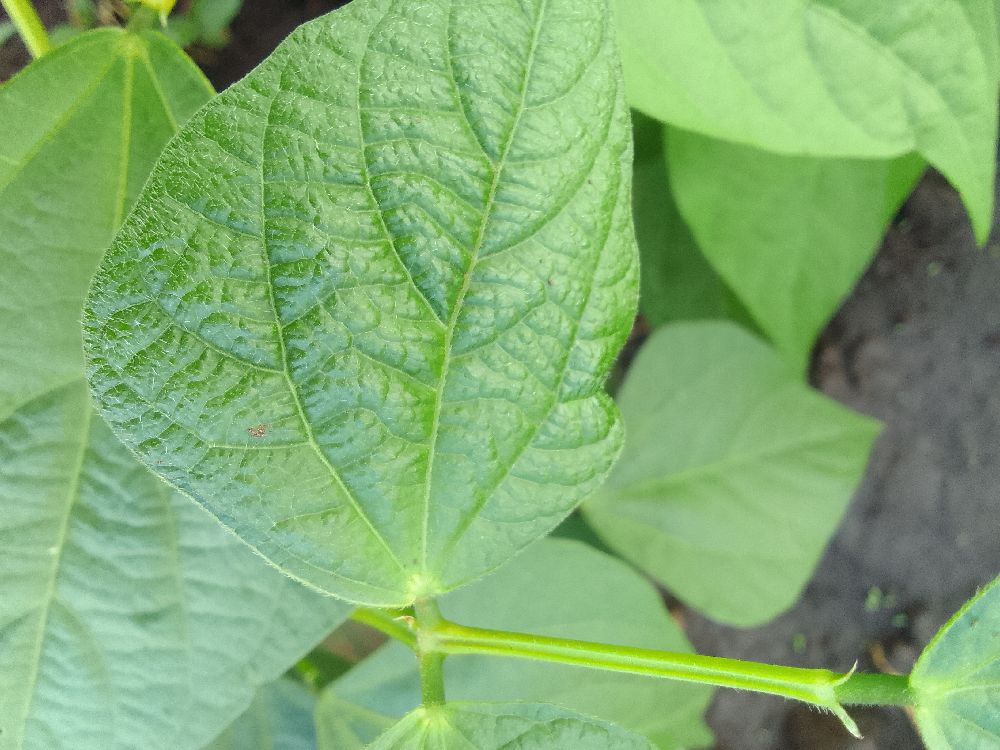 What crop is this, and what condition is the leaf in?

common bean, healthy
